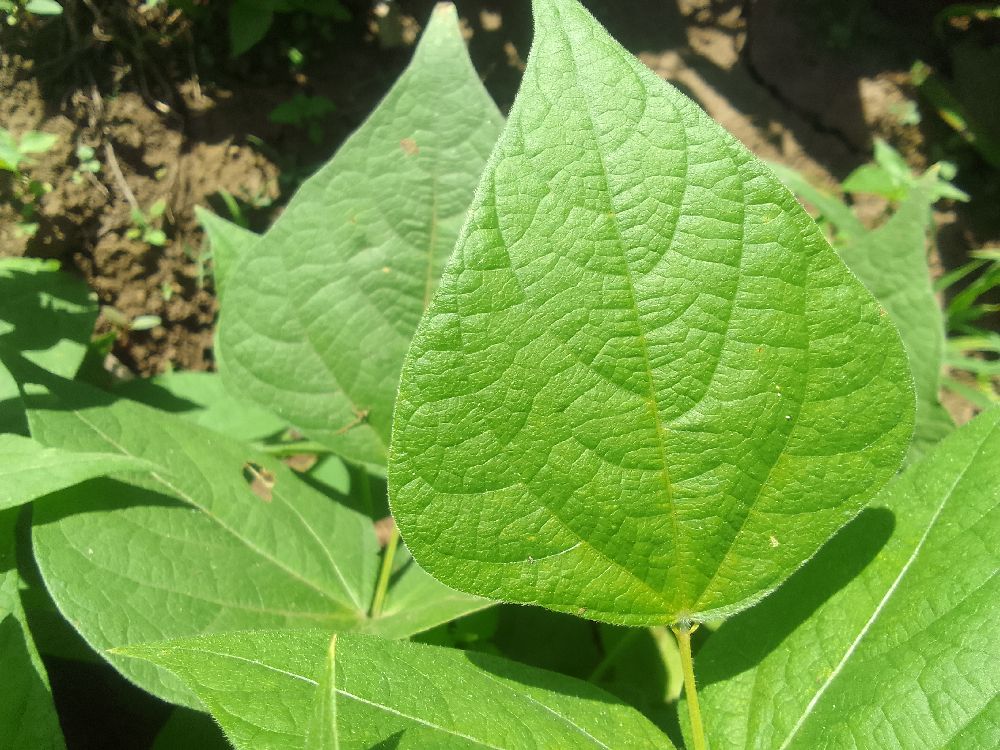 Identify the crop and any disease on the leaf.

common bean, healthy
